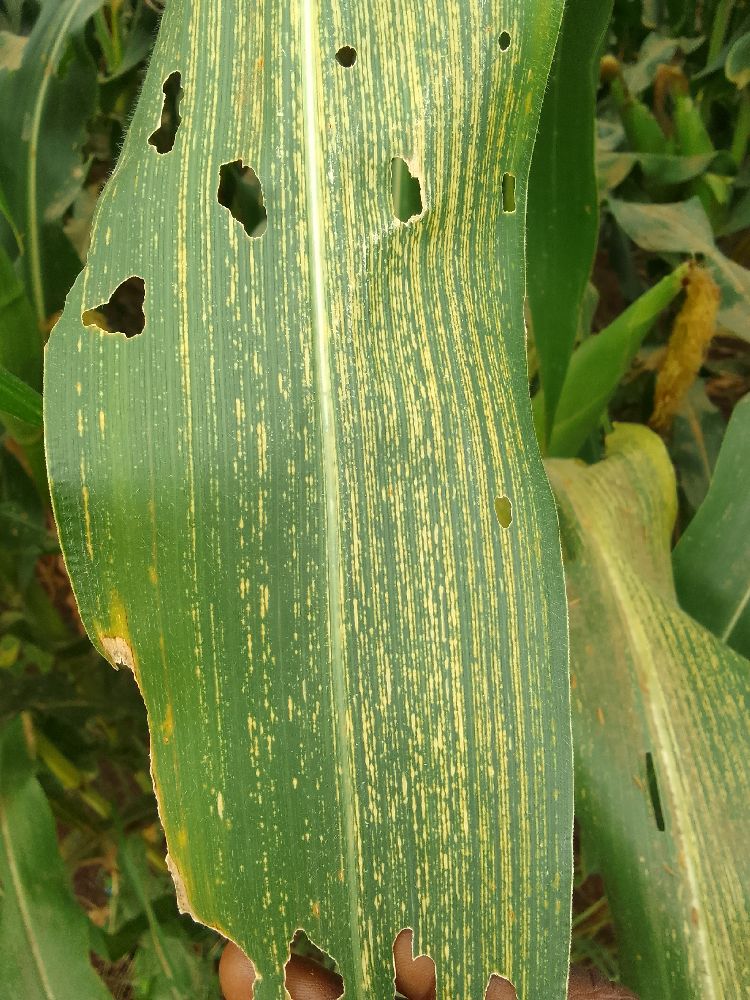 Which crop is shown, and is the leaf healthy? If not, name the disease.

maize, maize streak virus
